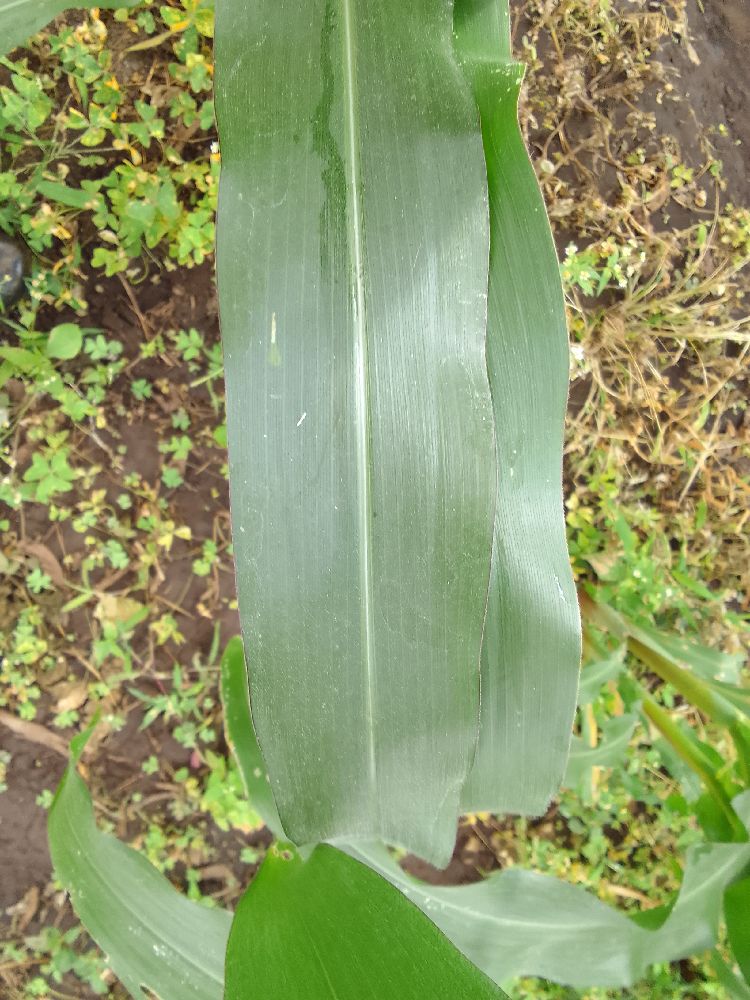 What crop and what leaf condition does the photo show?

maize, healthy
